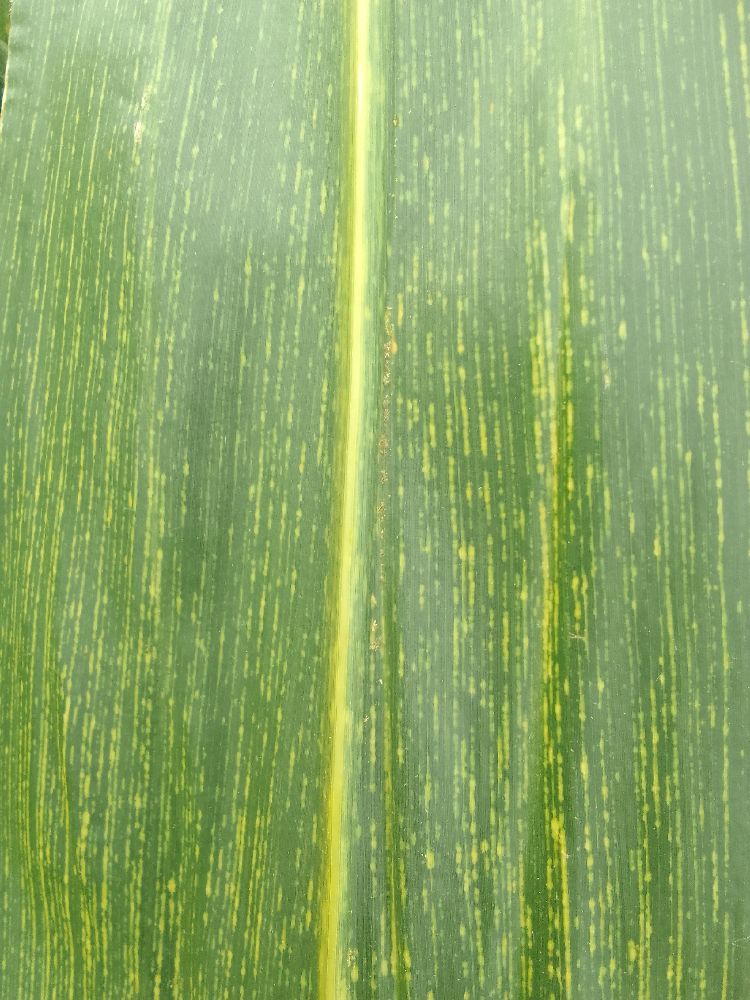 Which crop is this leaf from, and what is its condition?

maize, maize streak virus
